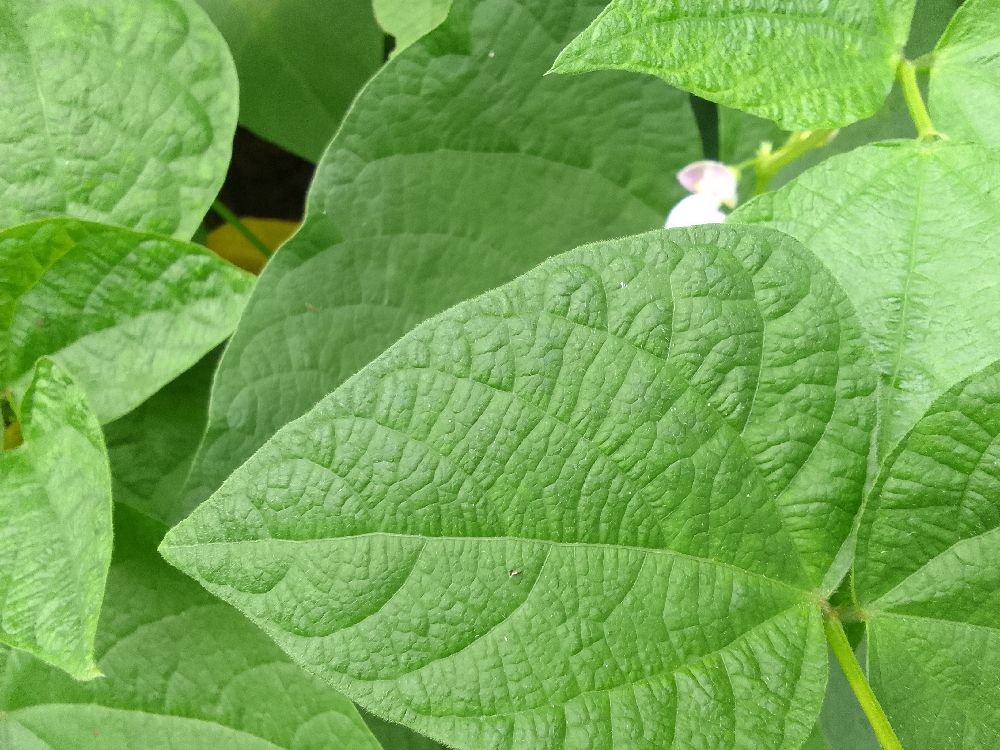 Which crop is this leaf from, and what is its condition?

common bean, healthy
